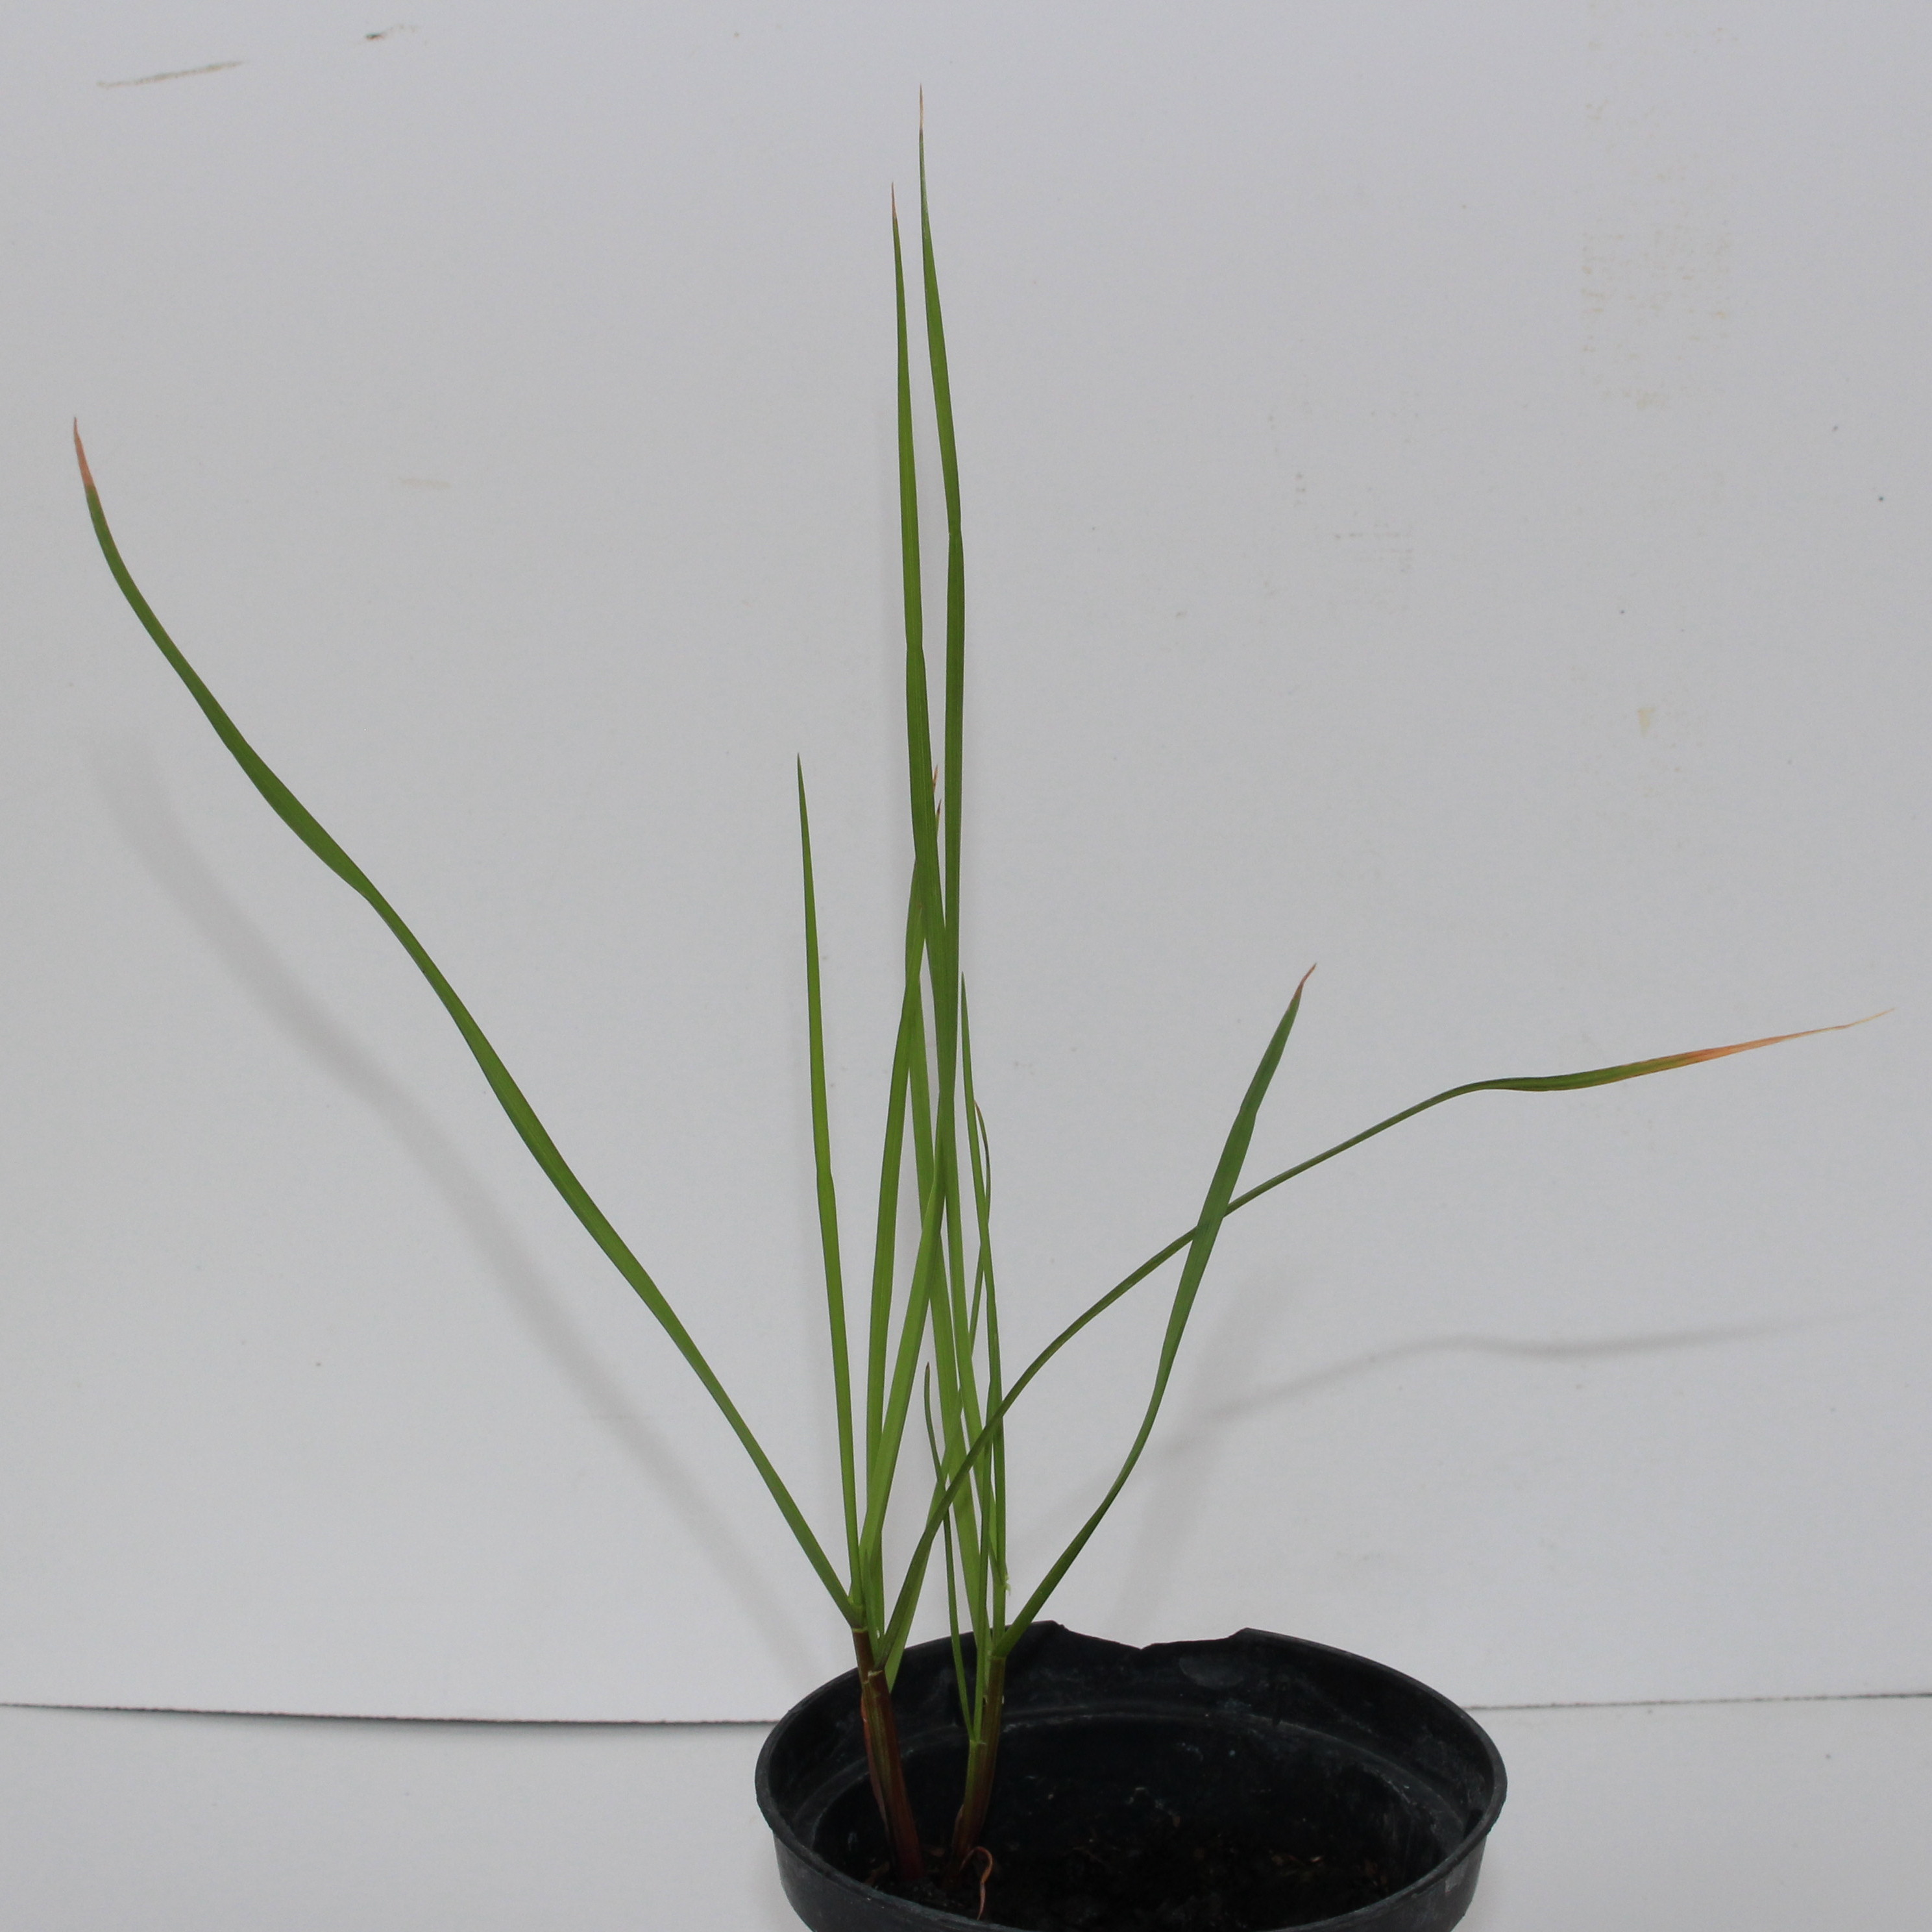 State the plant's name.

Lolium multiflorum
